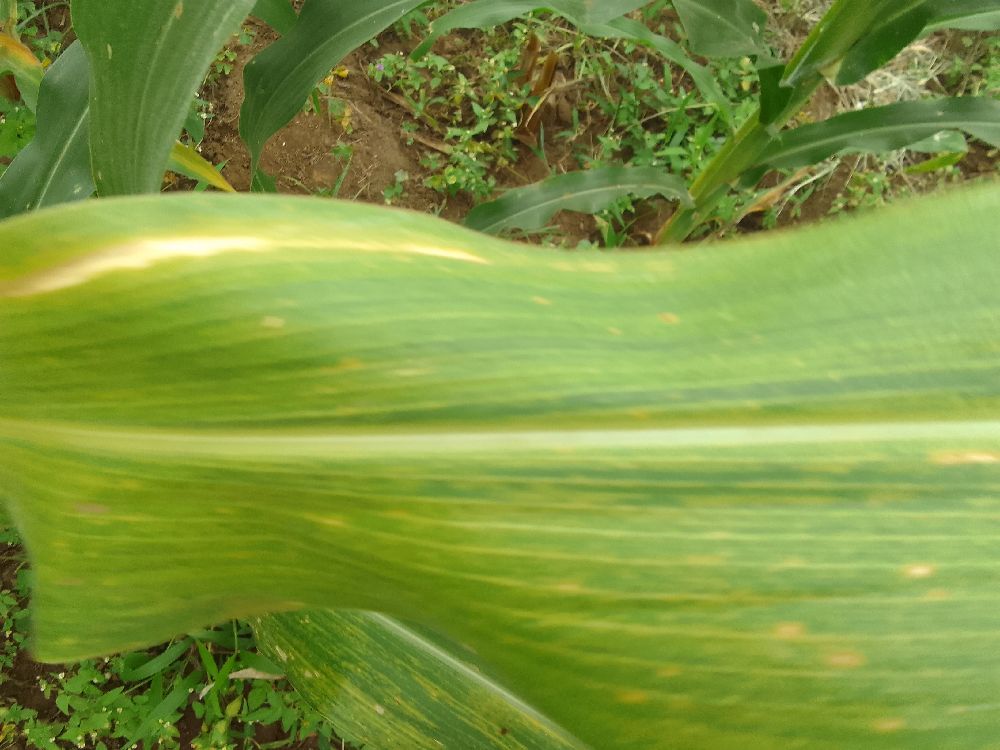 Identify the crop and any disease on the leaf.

maize, maize lethal necrosis
